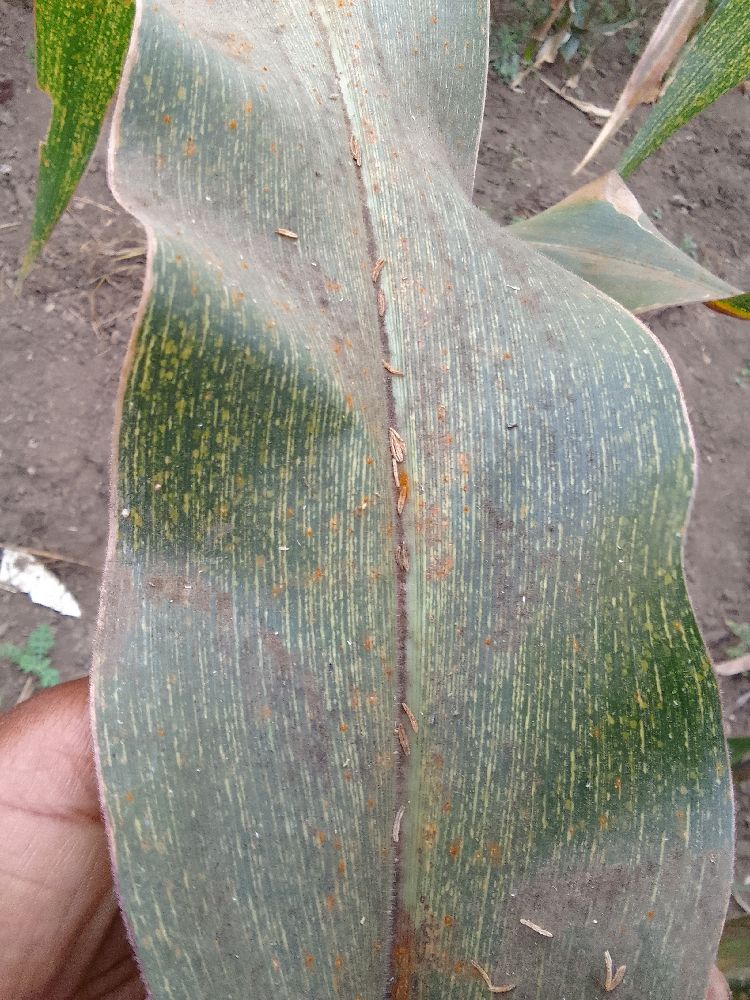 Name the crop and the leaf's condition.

maize, maize streak virus
